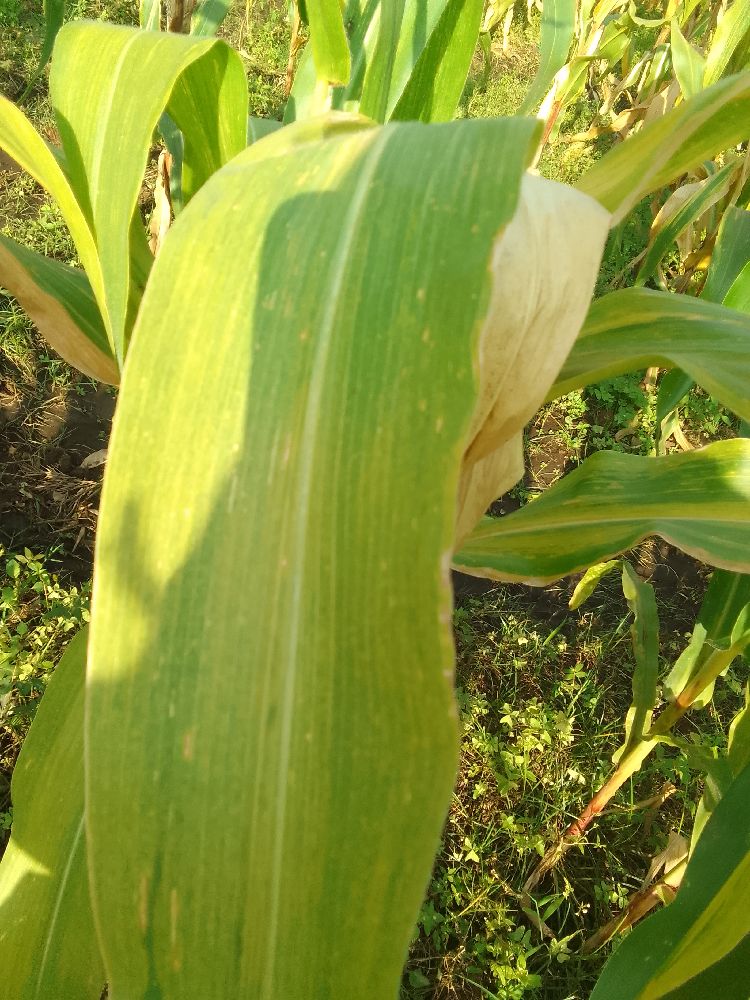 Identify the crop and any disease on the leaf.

maize, maize lethal necrosis
